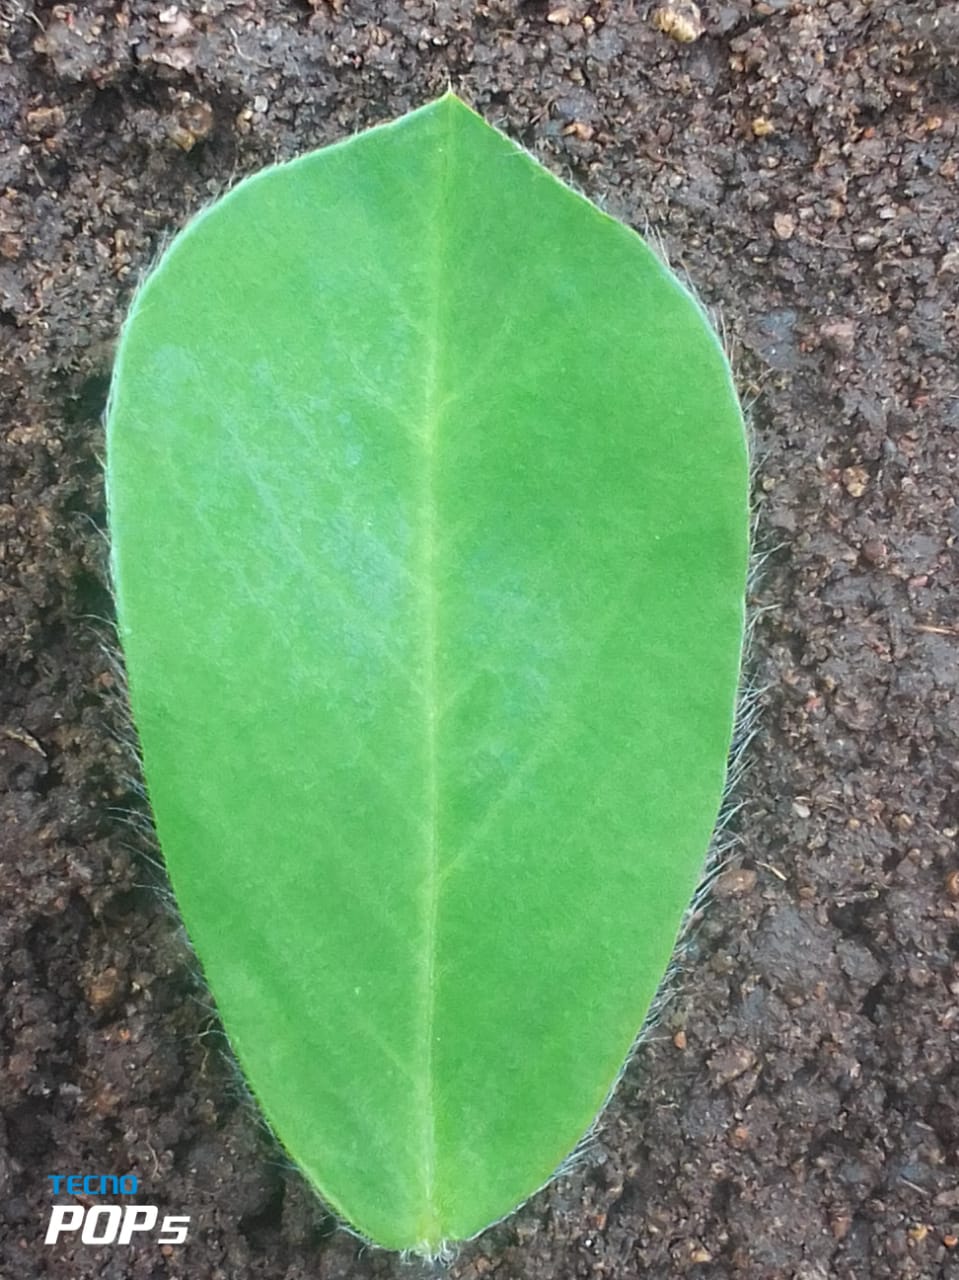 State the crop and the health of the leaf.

peanut, healthy leaves
